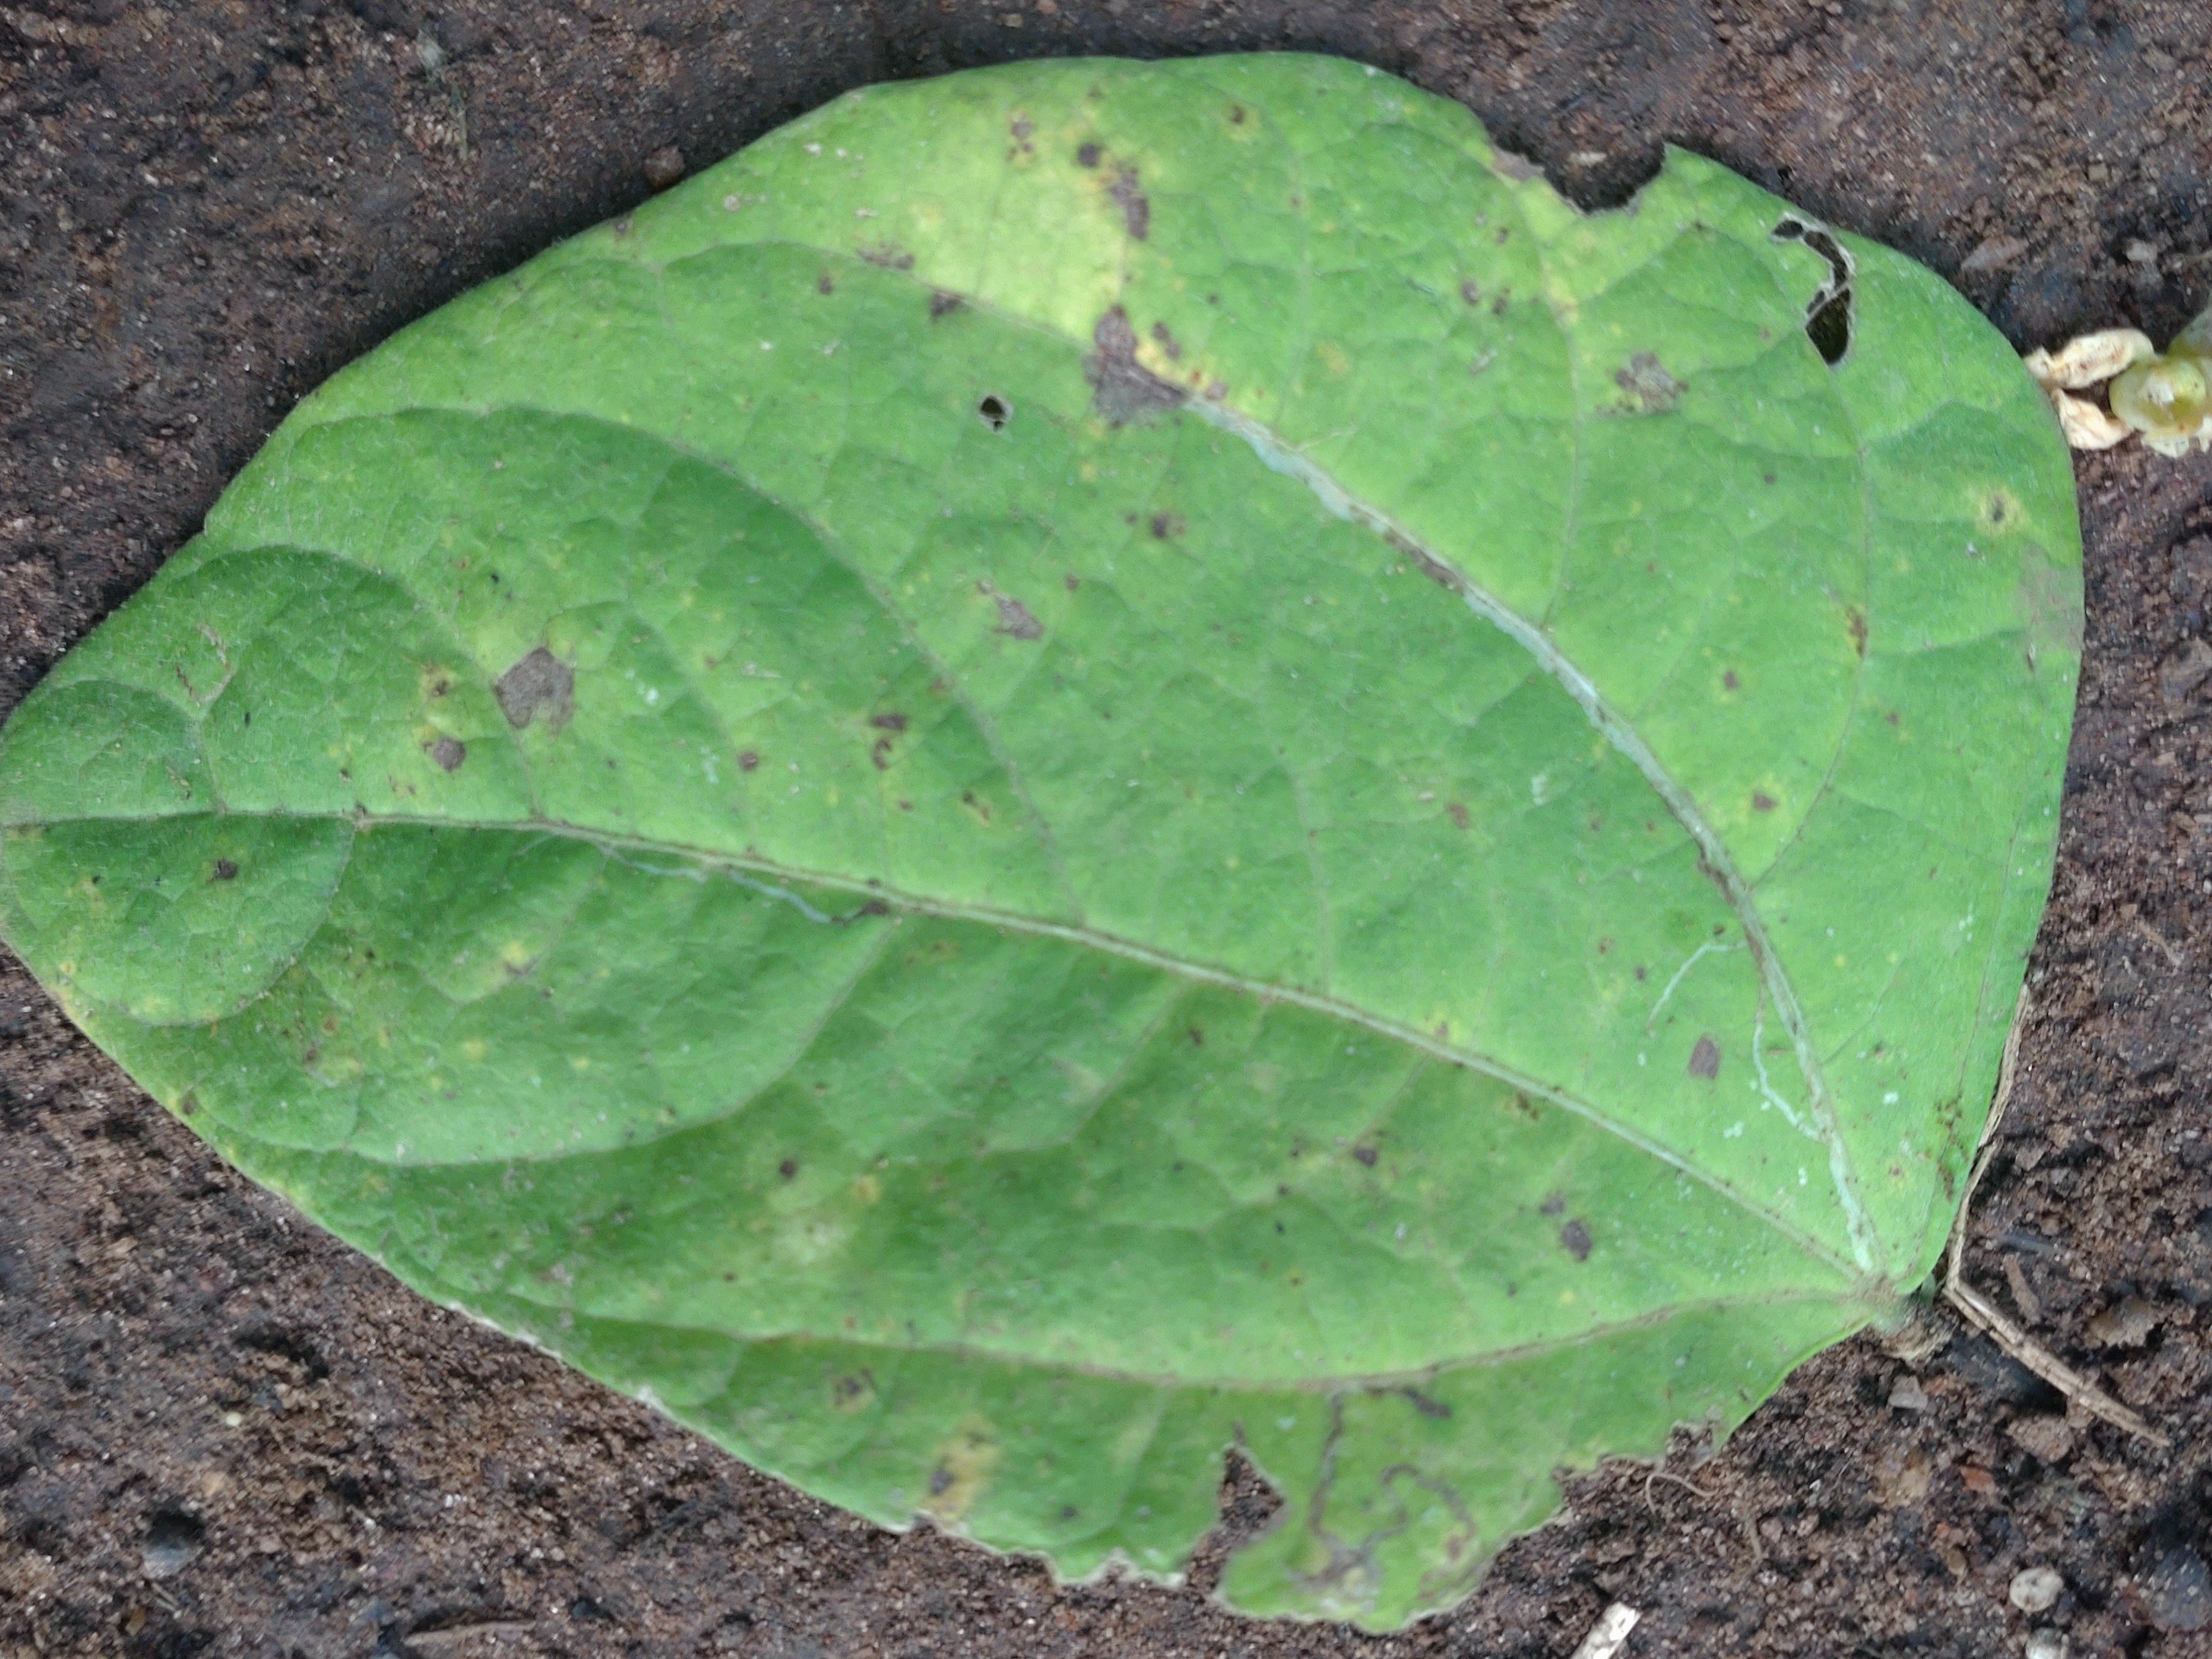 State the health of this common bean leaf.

anthracnose
